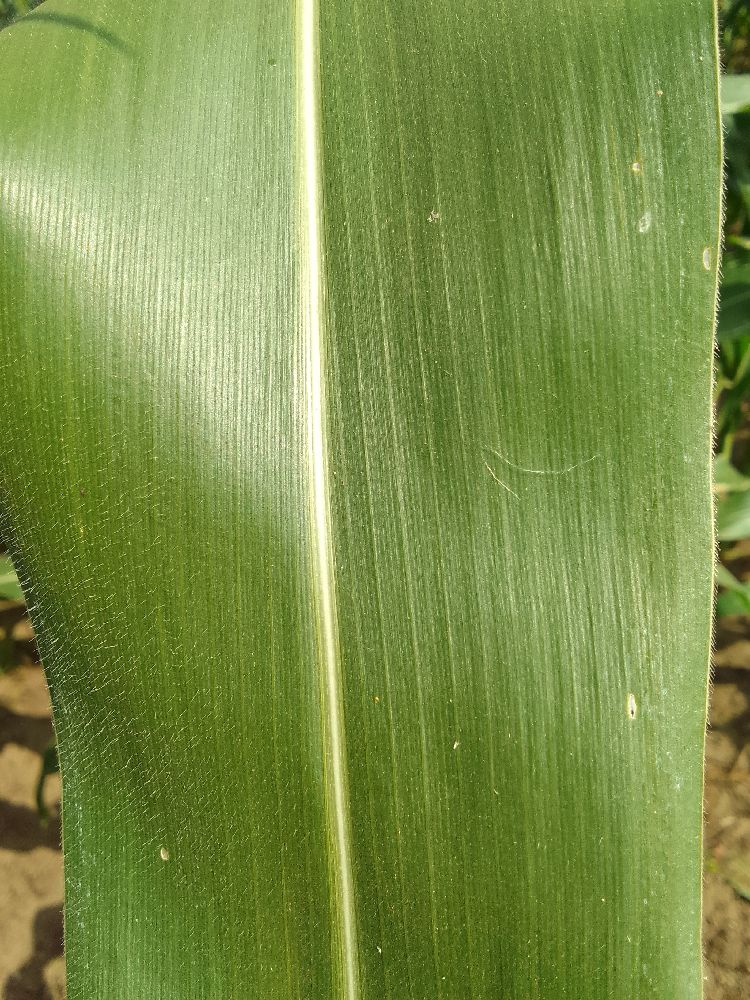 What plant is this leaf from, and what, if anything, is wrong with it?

maize, healthy
